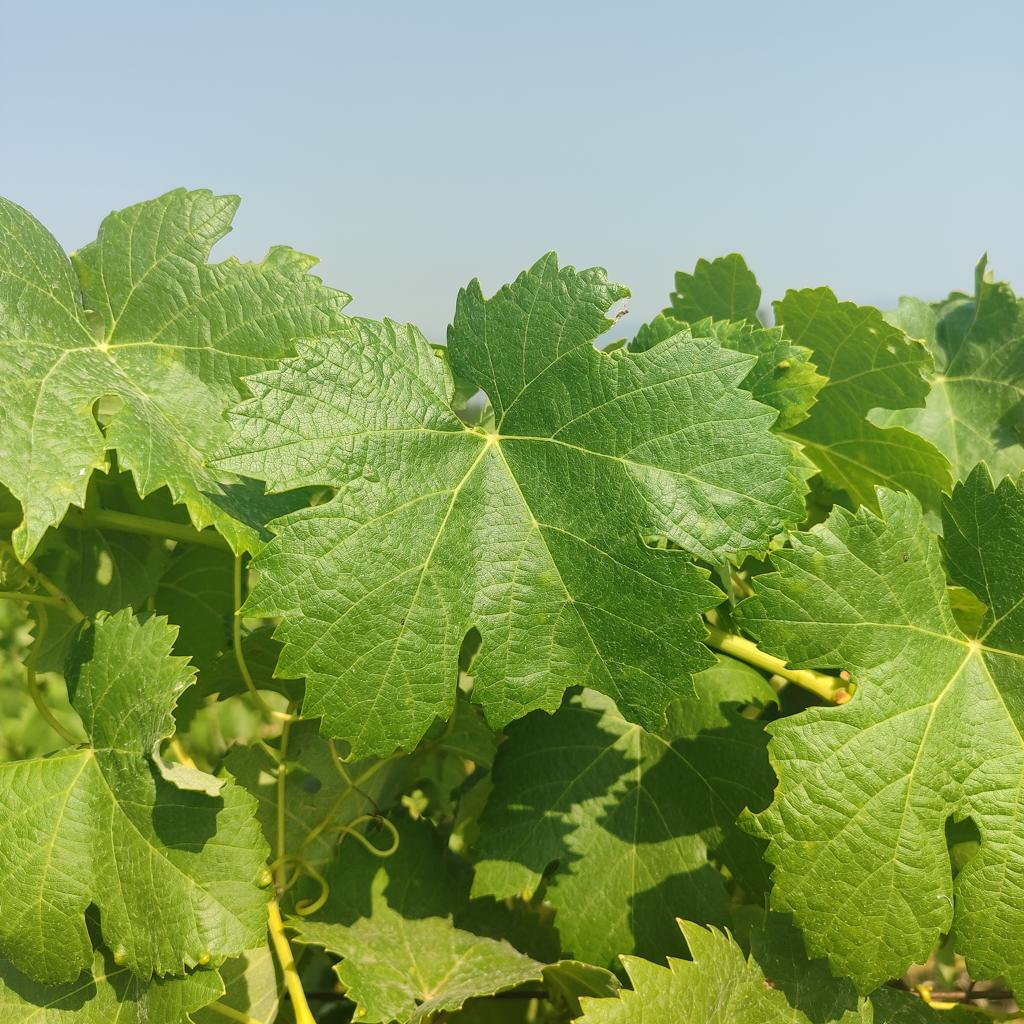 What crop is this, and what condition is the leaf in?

grapevine, healthy
